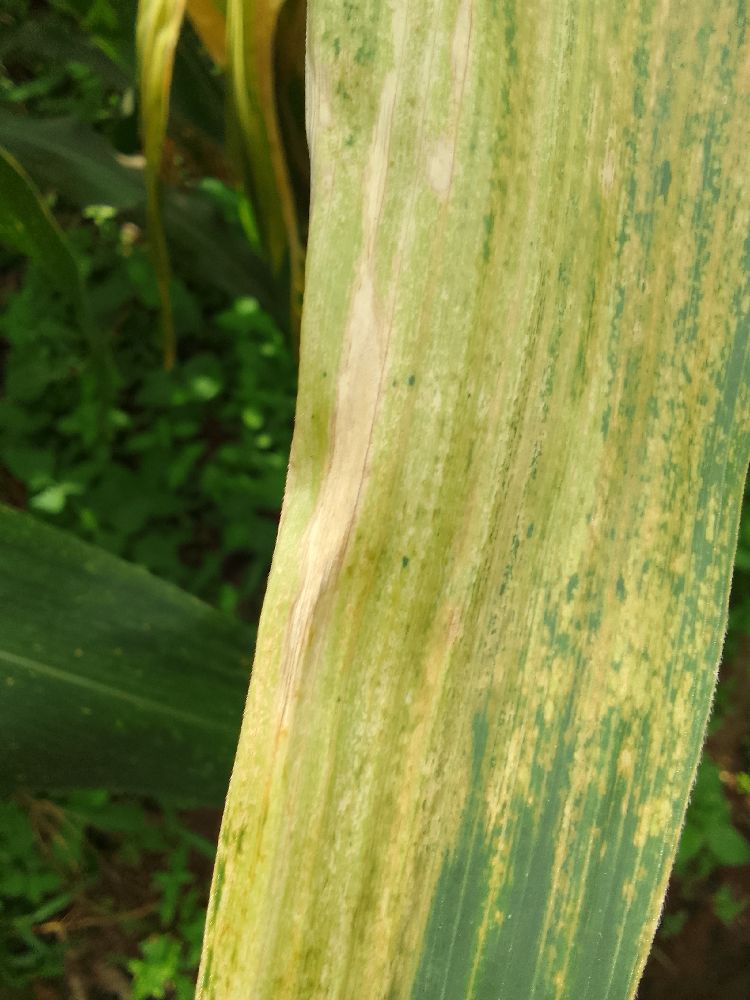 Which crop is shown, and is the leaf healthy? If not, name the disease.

maize, maize lethal necrosis
